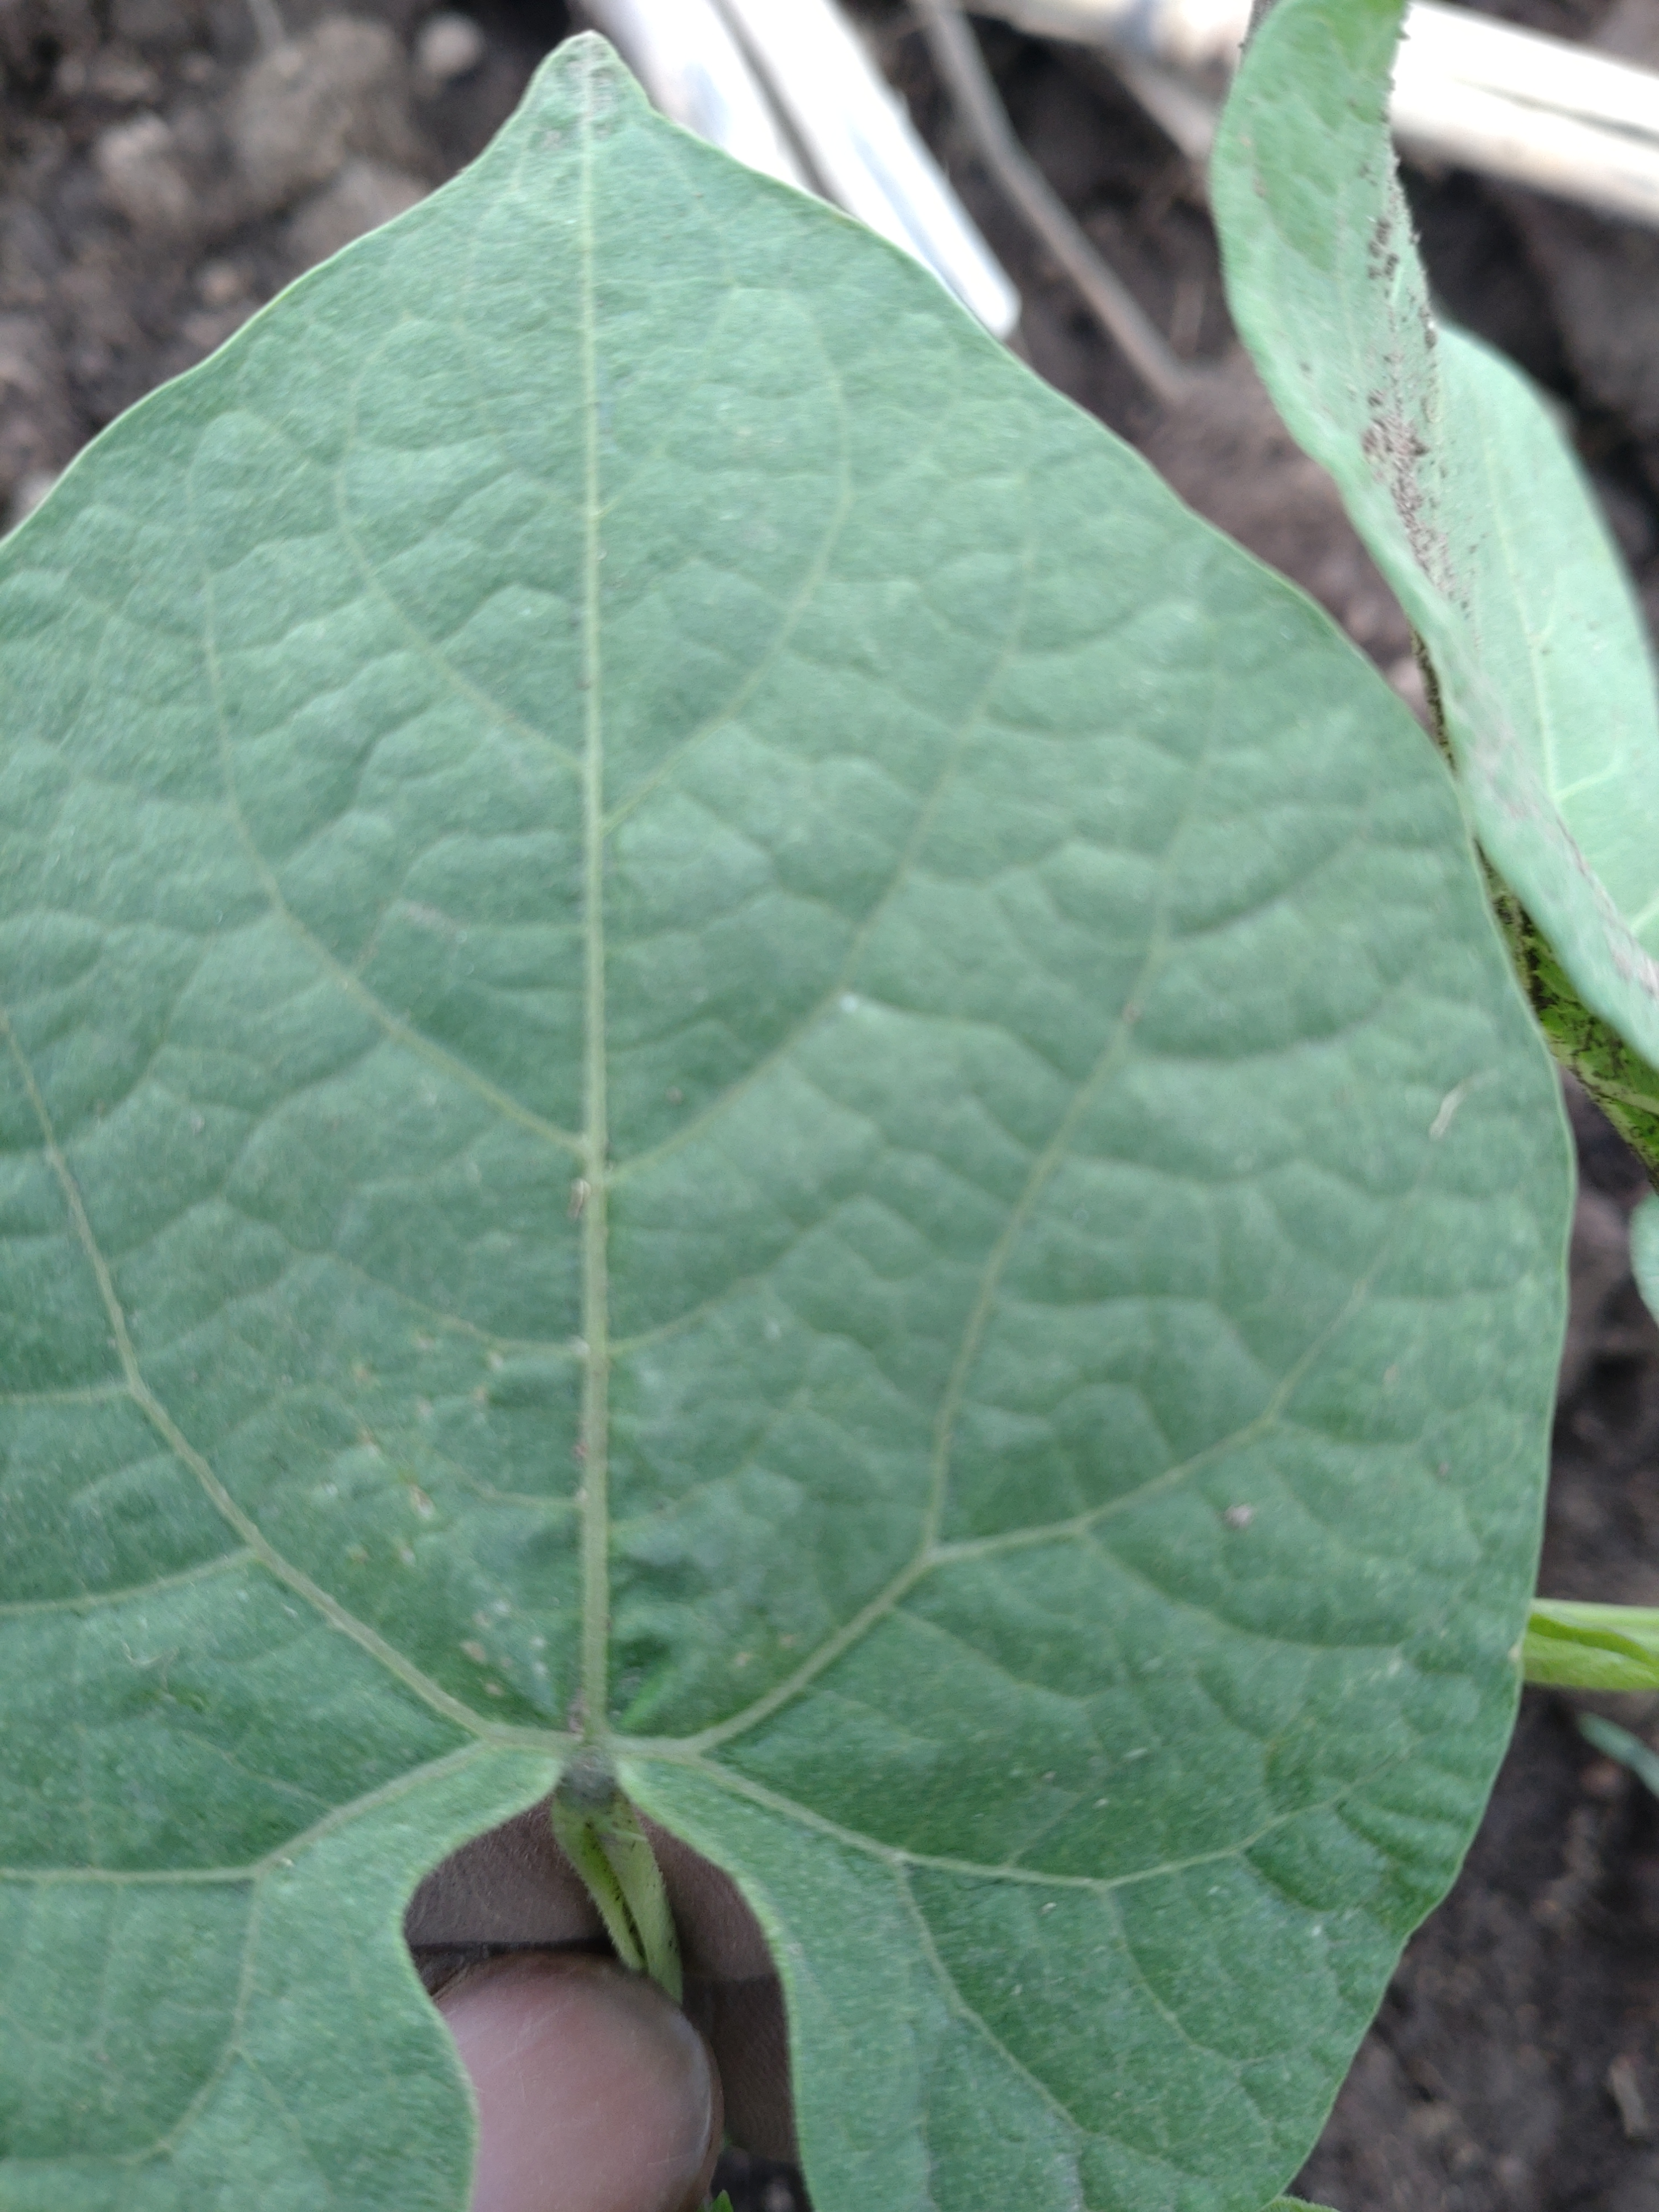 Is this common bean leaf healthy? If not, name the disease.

healthy
